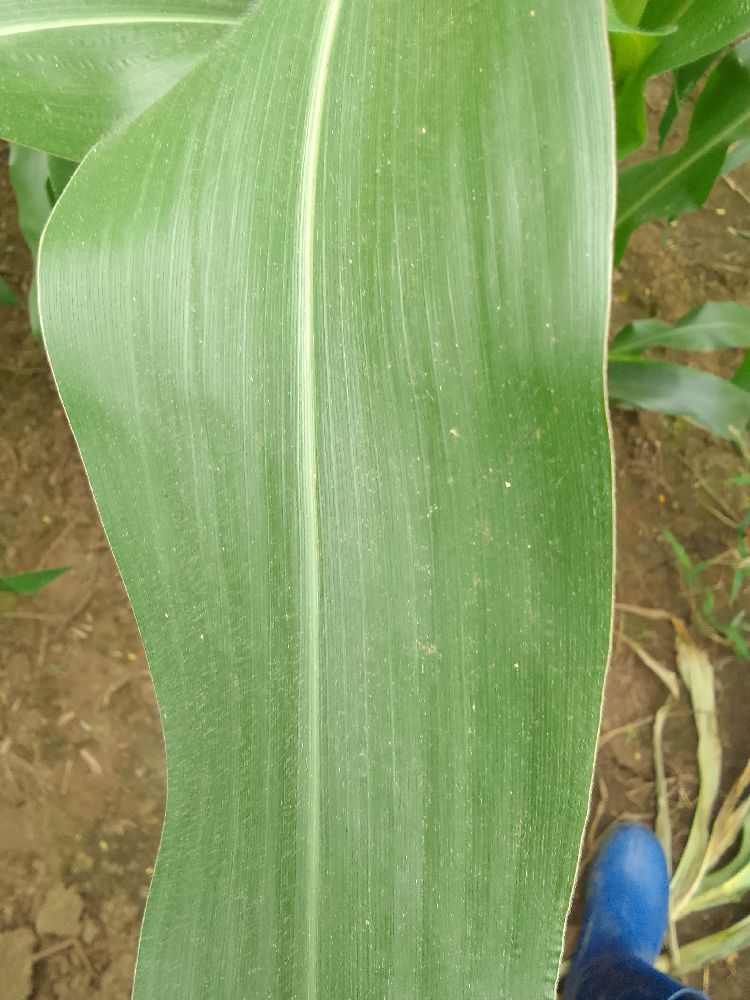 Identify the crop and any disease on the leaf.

maize, healthy
